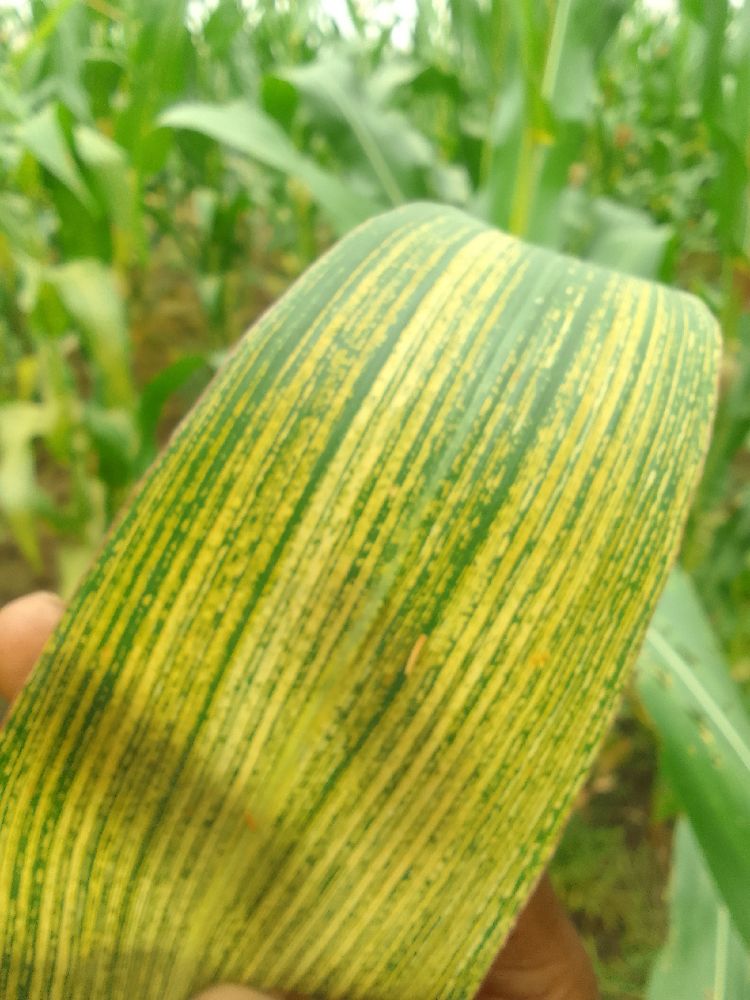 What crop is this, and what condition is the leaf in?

maize, maize streak virus
